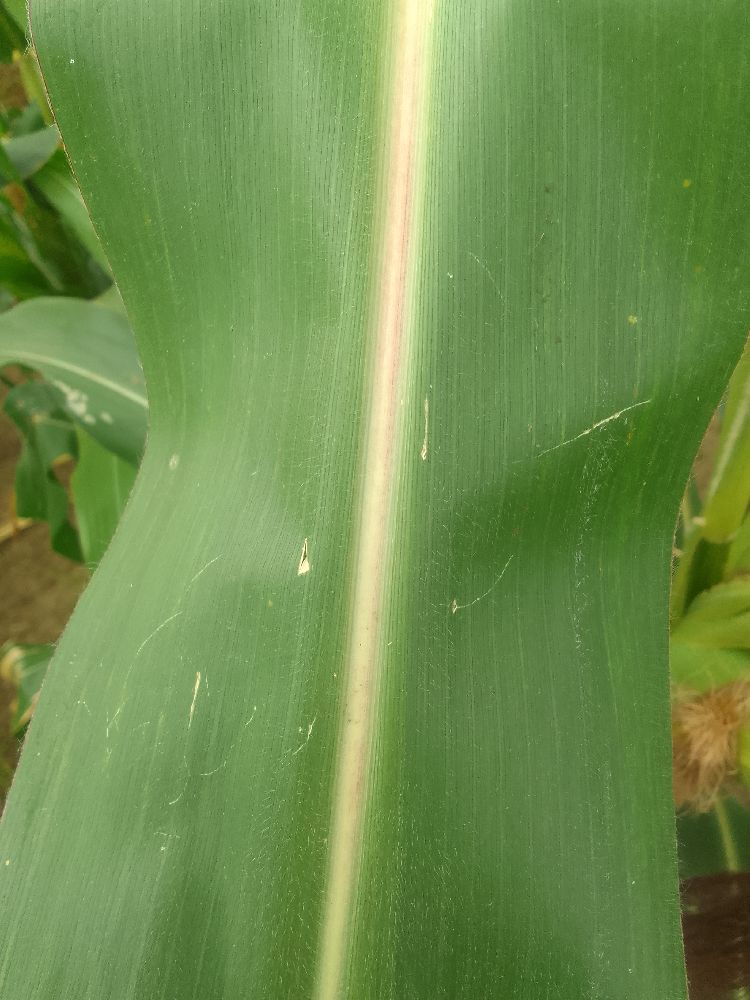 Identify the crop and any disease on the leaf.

maize, healthy
